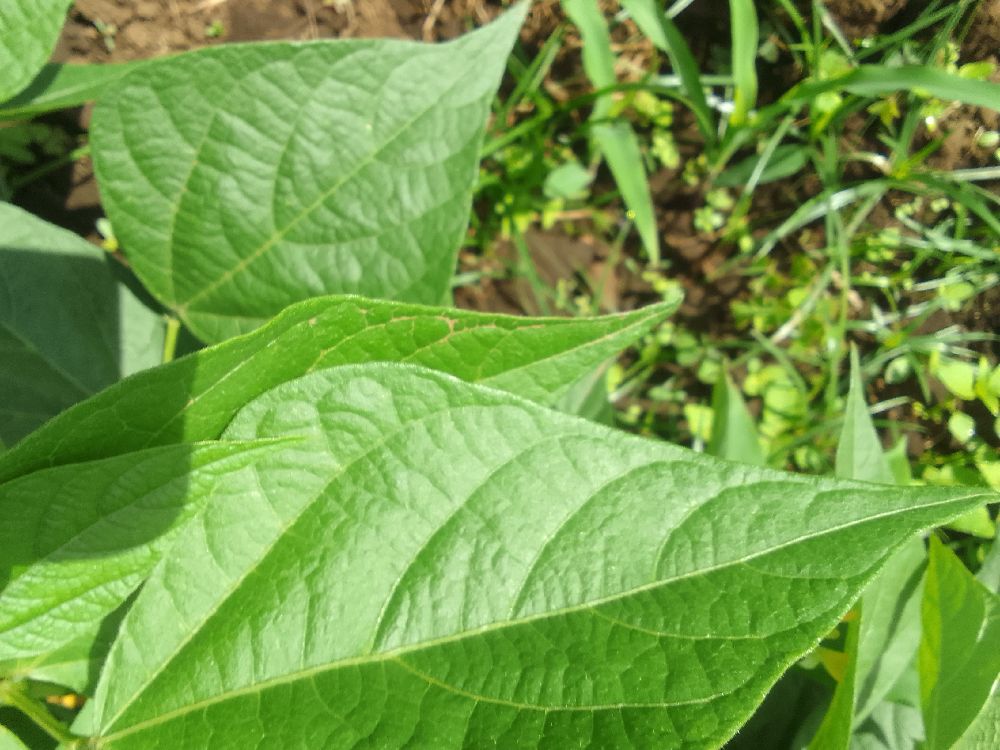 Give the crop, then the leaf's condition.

common bean, healthy
